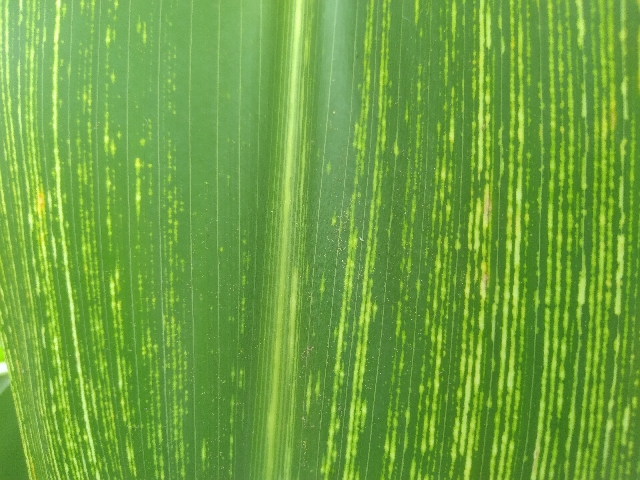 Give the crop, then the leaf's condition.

maize, maize streak virus
